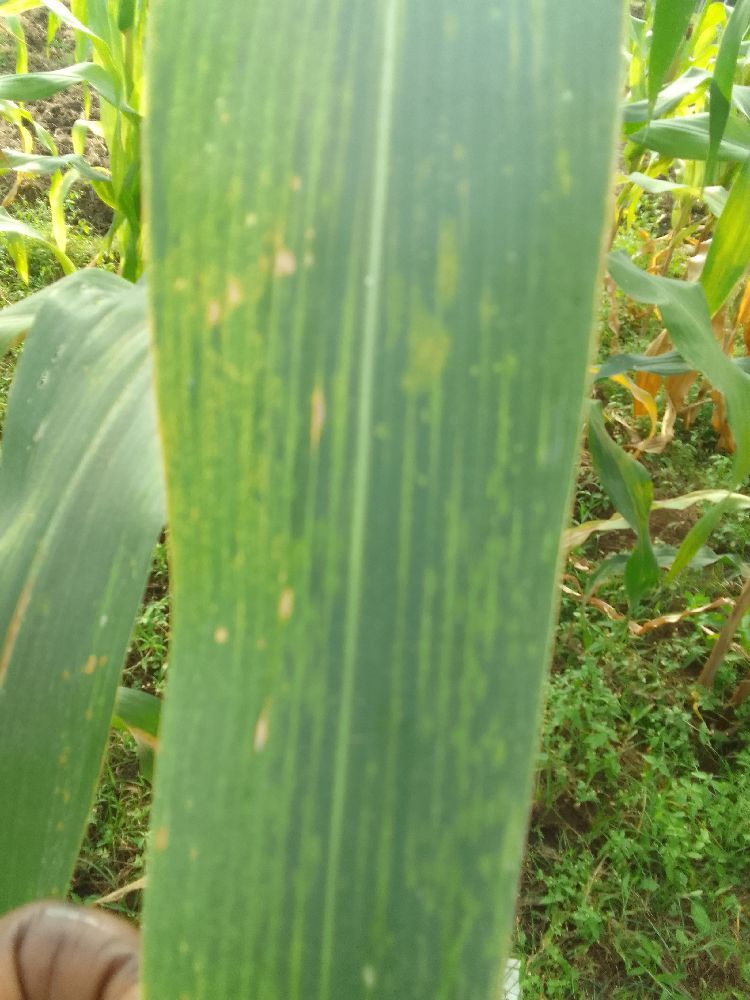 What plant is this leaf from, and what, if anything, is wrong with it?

maize, maize lethal necrosis
